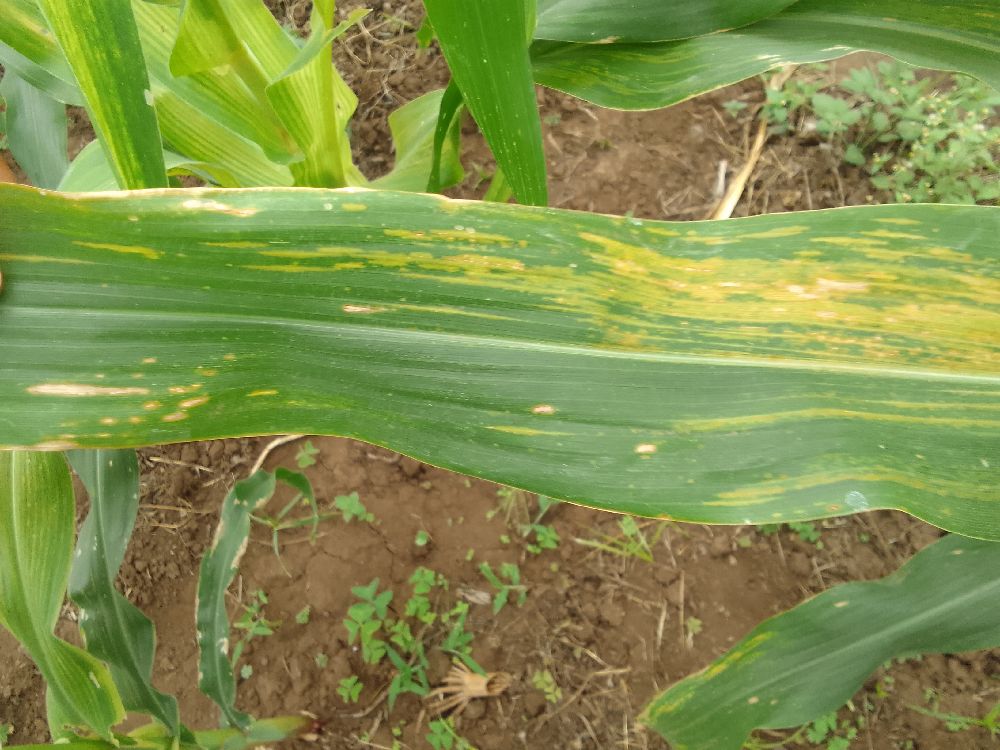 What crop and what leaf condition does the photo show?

maize, maize lethal necrosis
